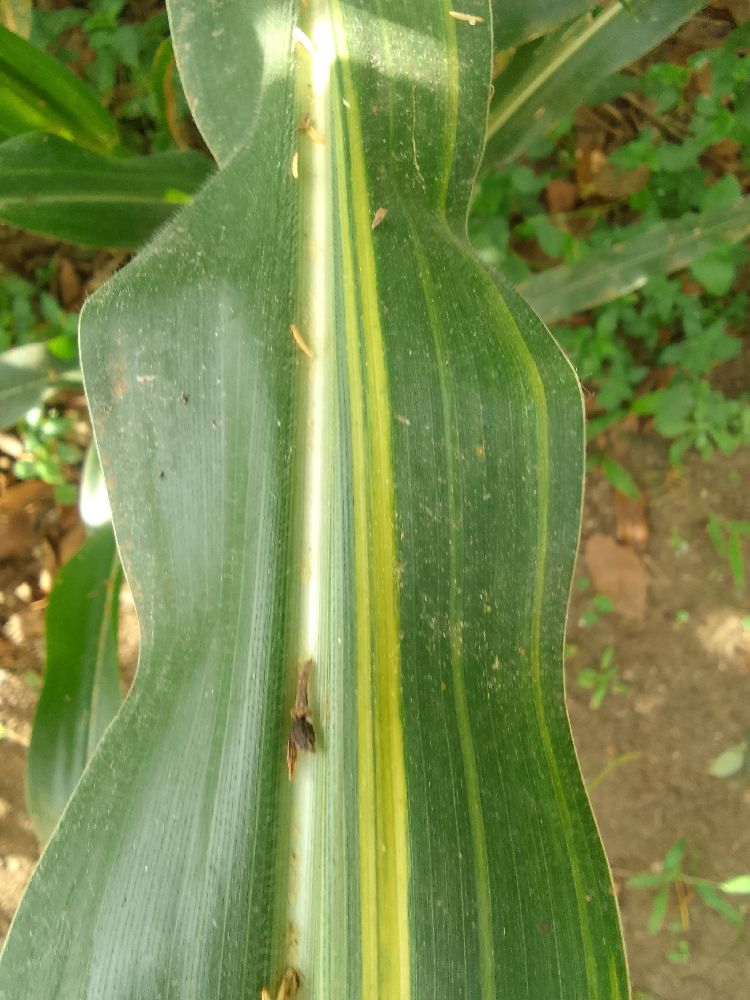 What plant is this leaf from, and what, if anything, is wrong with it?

maize, maize lethal necrosis
